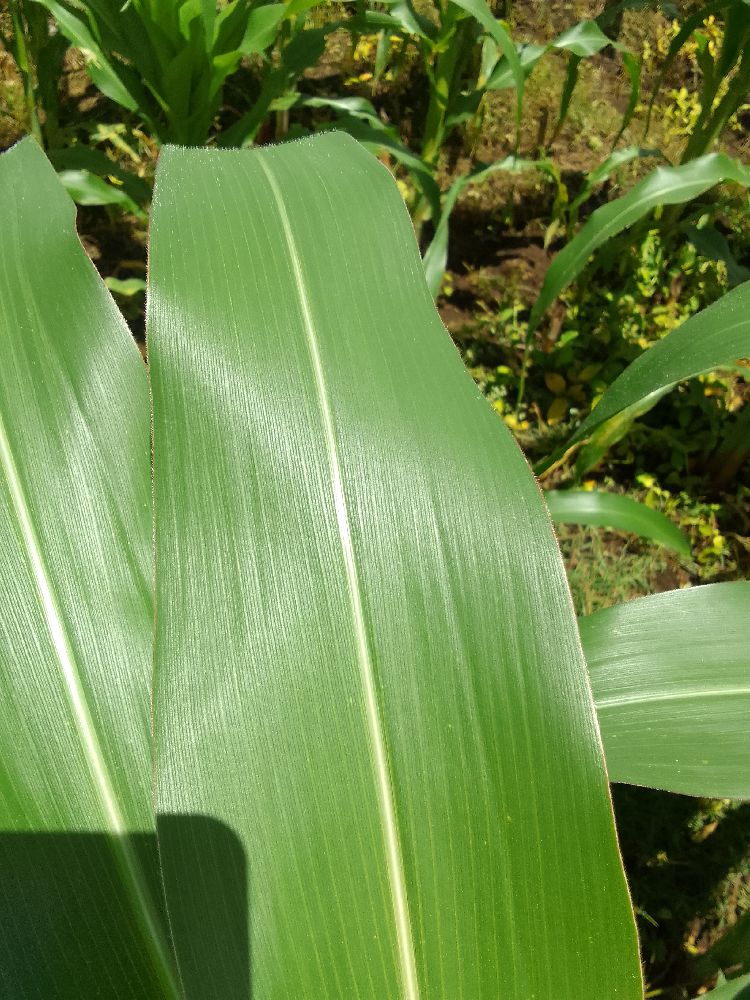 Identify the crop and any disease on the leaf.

maize, healthy
